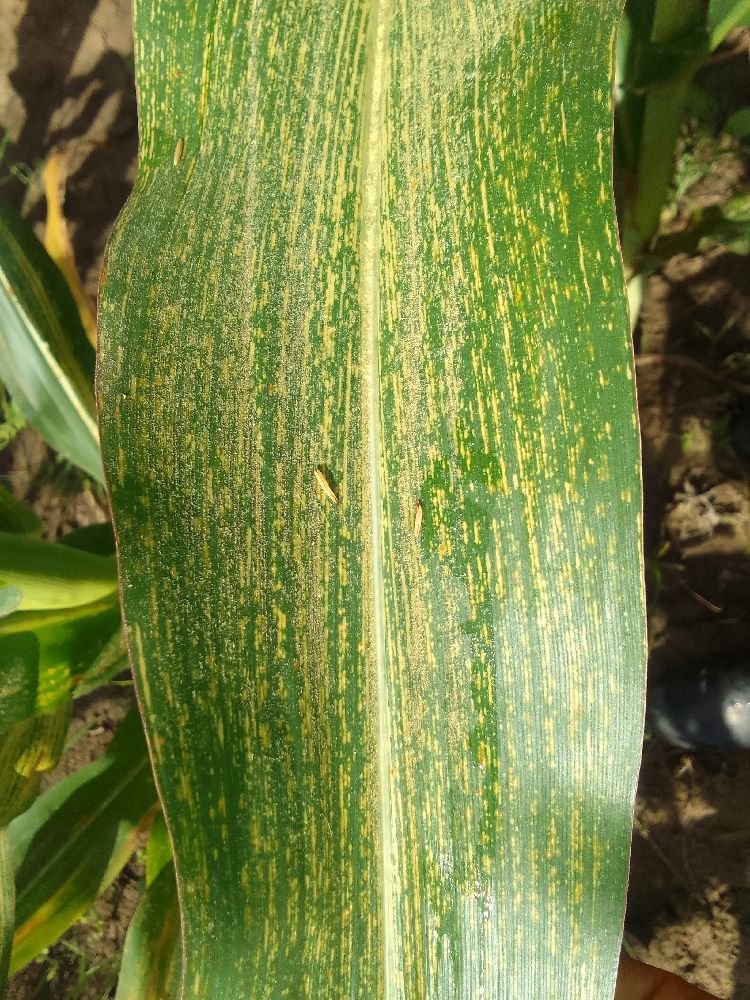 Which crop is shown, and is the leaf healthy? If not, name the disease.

maize, maize streak virus
